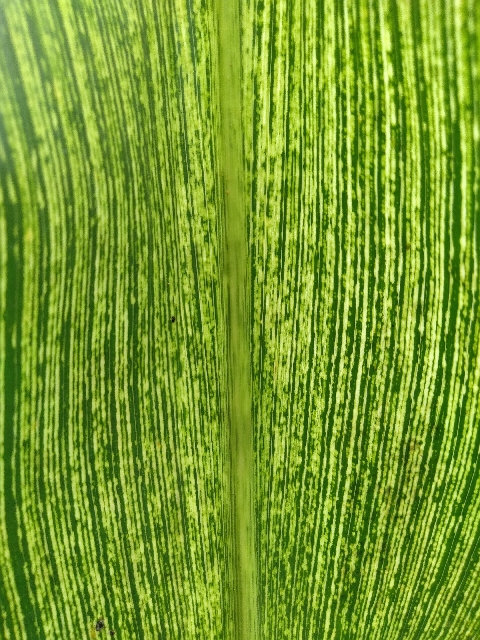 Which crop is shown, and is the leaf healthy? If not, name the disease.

maize, maize streak virus
